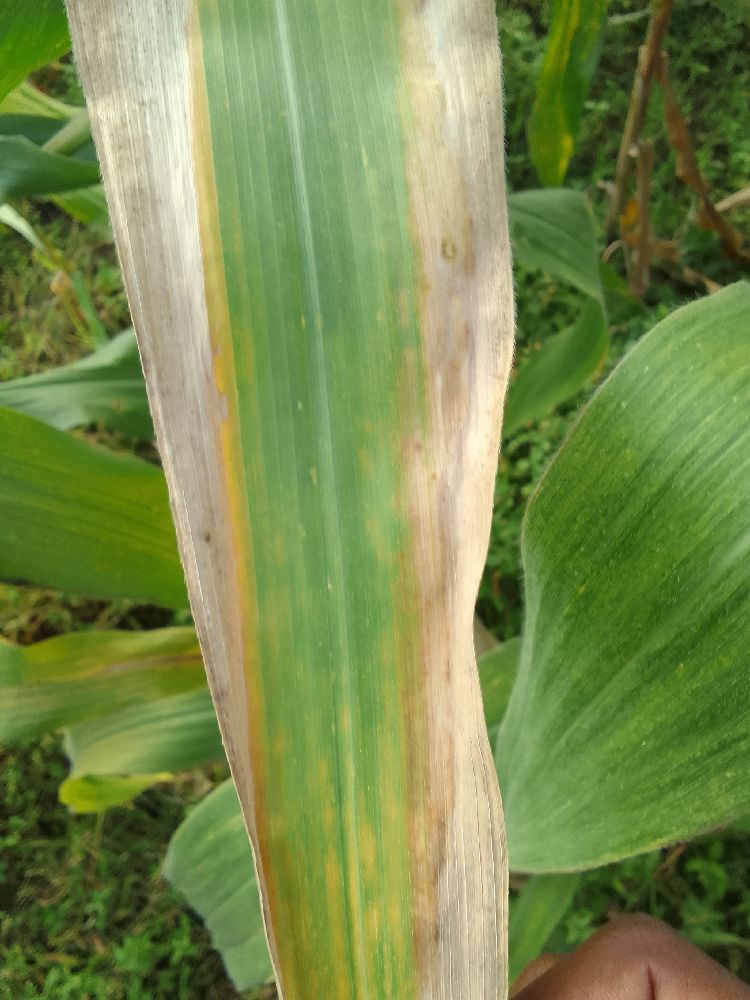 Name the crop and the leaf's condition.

maize, maize lethal necrosis
